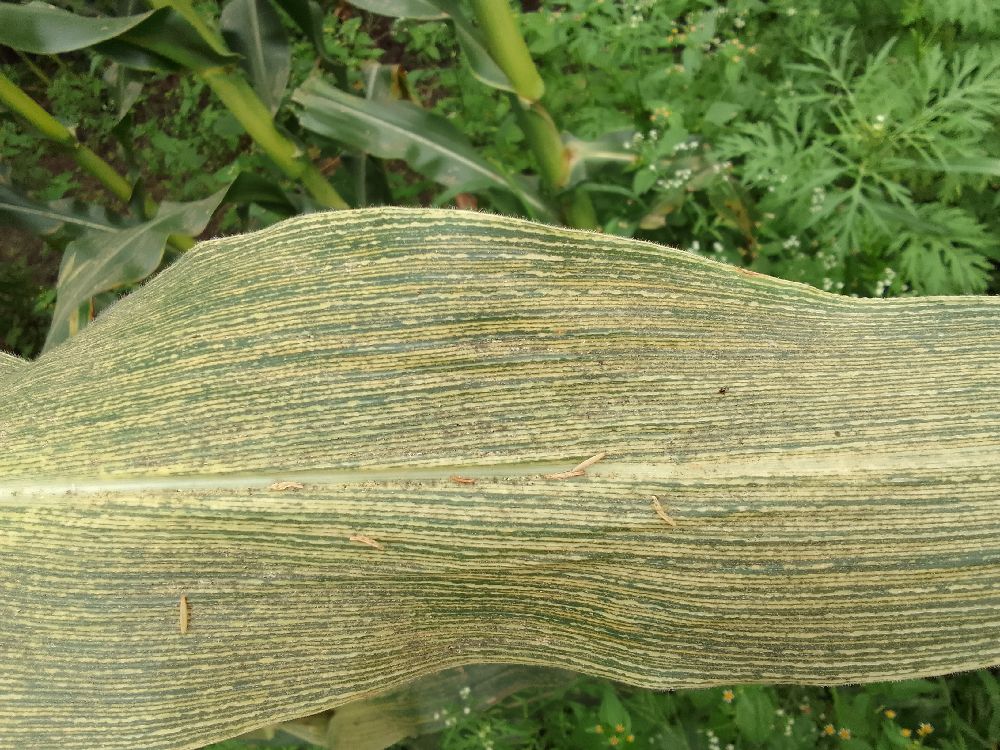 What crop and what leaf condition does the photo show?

maize, maize streak virus
